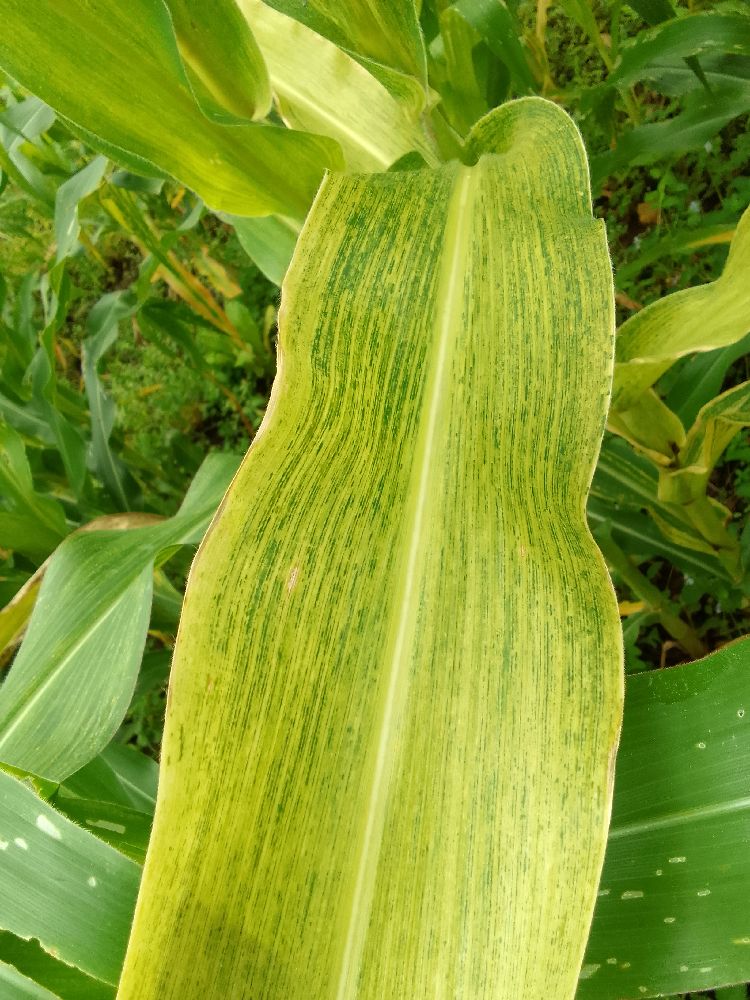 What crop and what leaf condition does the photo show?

maize, maize lethal necrosis
